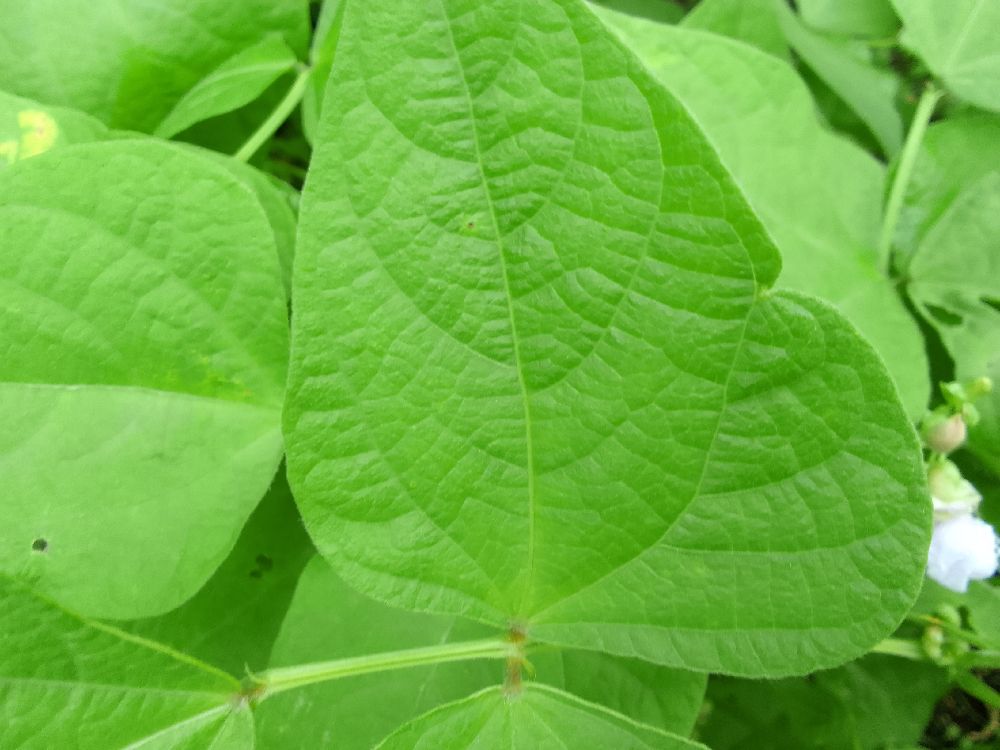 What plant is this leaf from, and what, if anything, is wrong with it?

common bean, healthy
